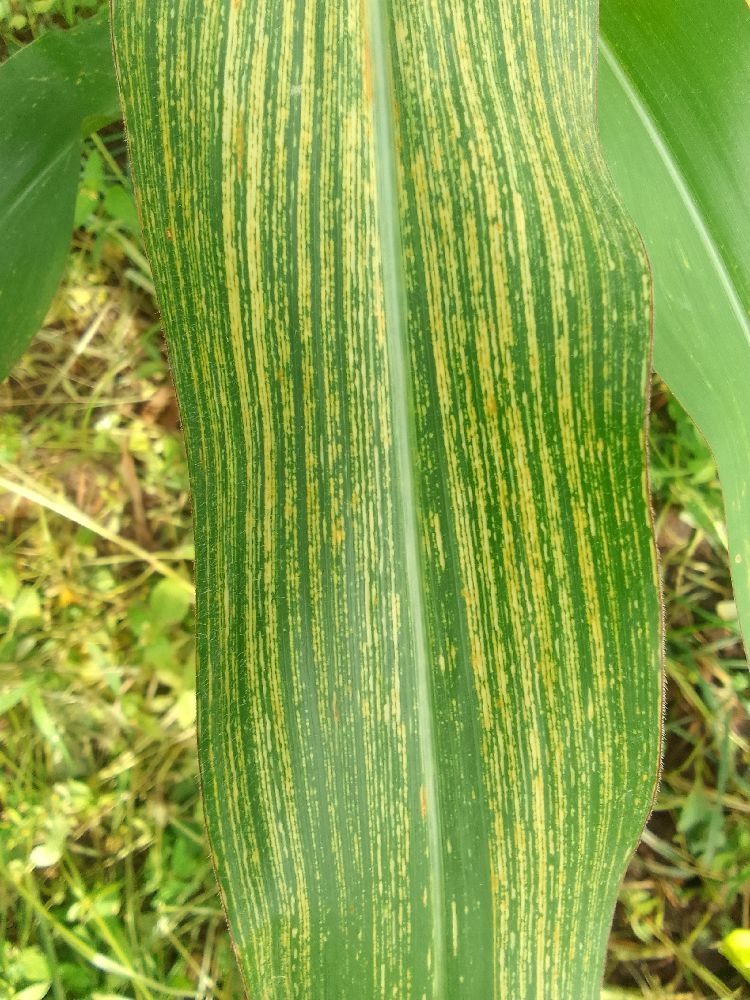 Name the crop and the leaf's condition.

maize, maize streak virus
